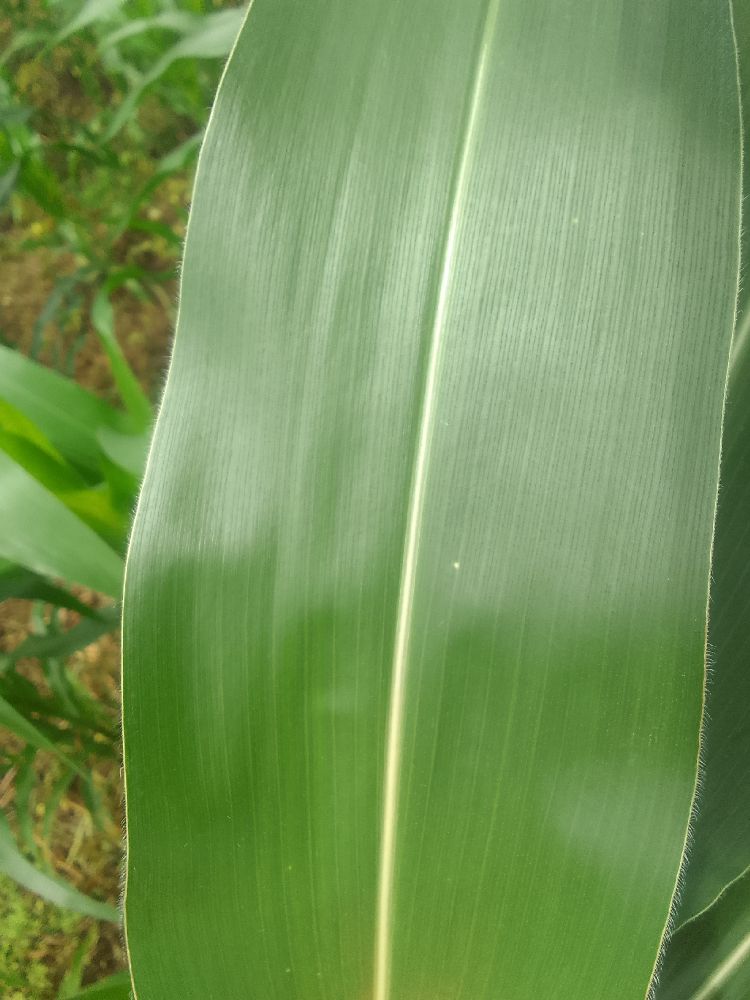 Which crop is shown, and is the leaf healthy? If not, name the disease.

maize, healthy
